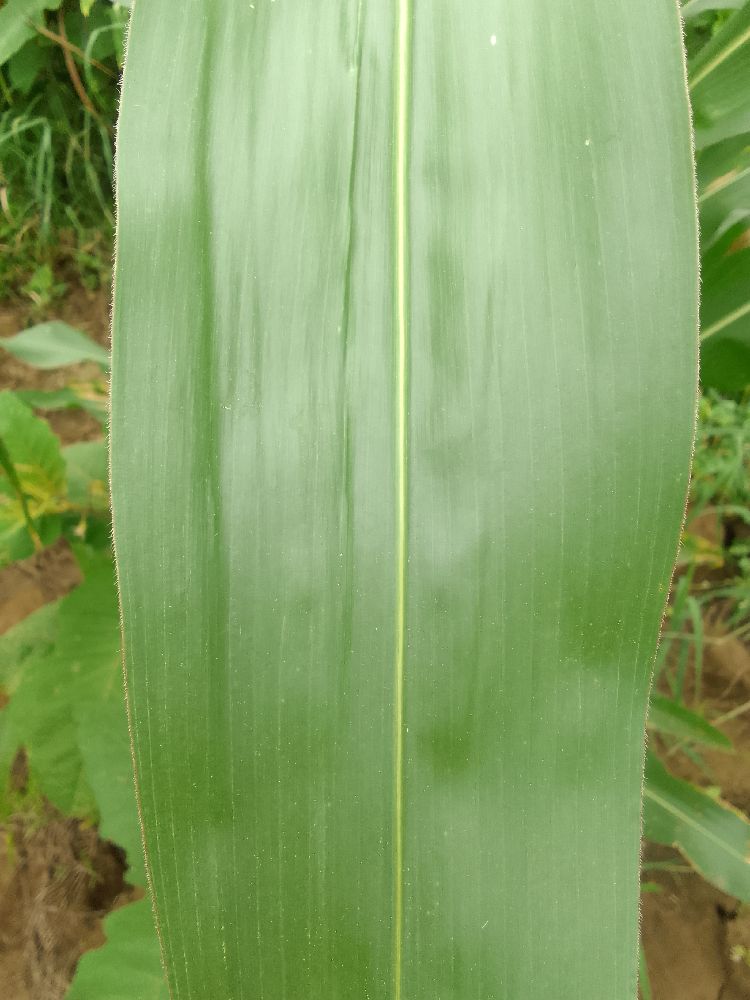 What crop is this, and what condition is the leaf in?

maize, healthy
